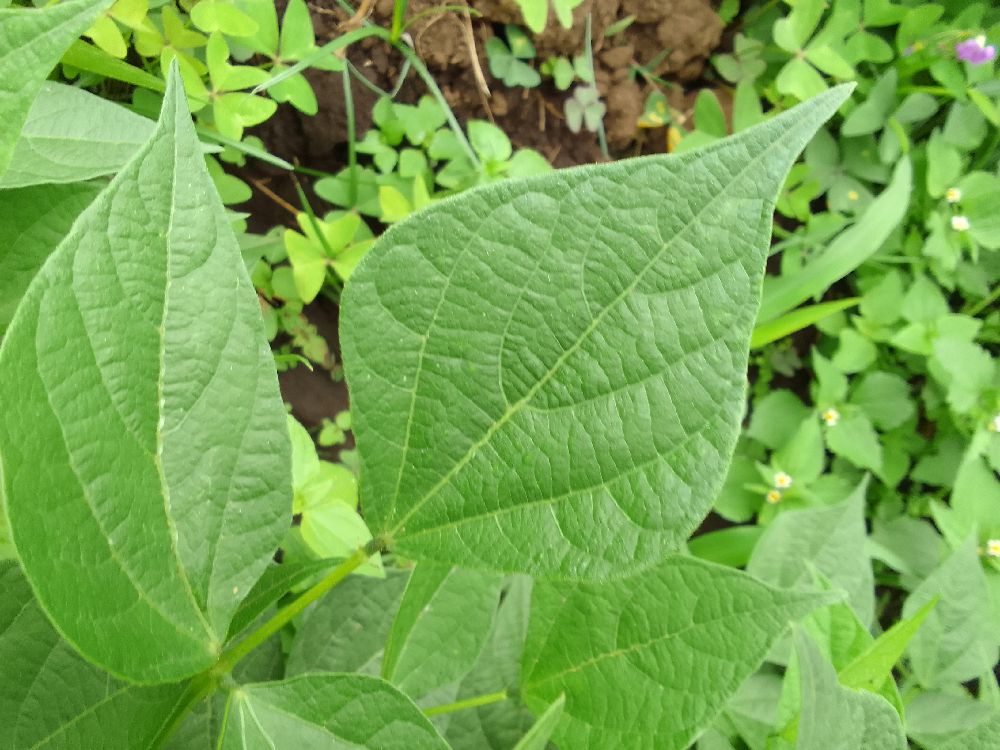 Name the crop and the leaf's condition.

common bean, healthy
